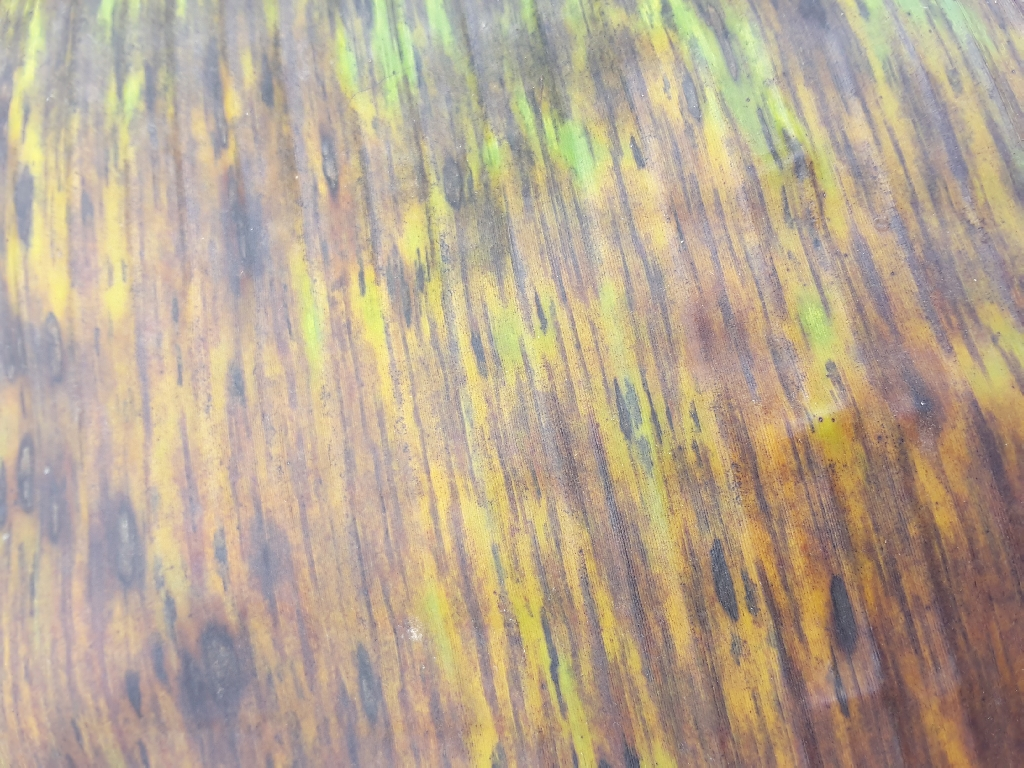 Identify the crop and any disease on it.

banana, black sigatoka
